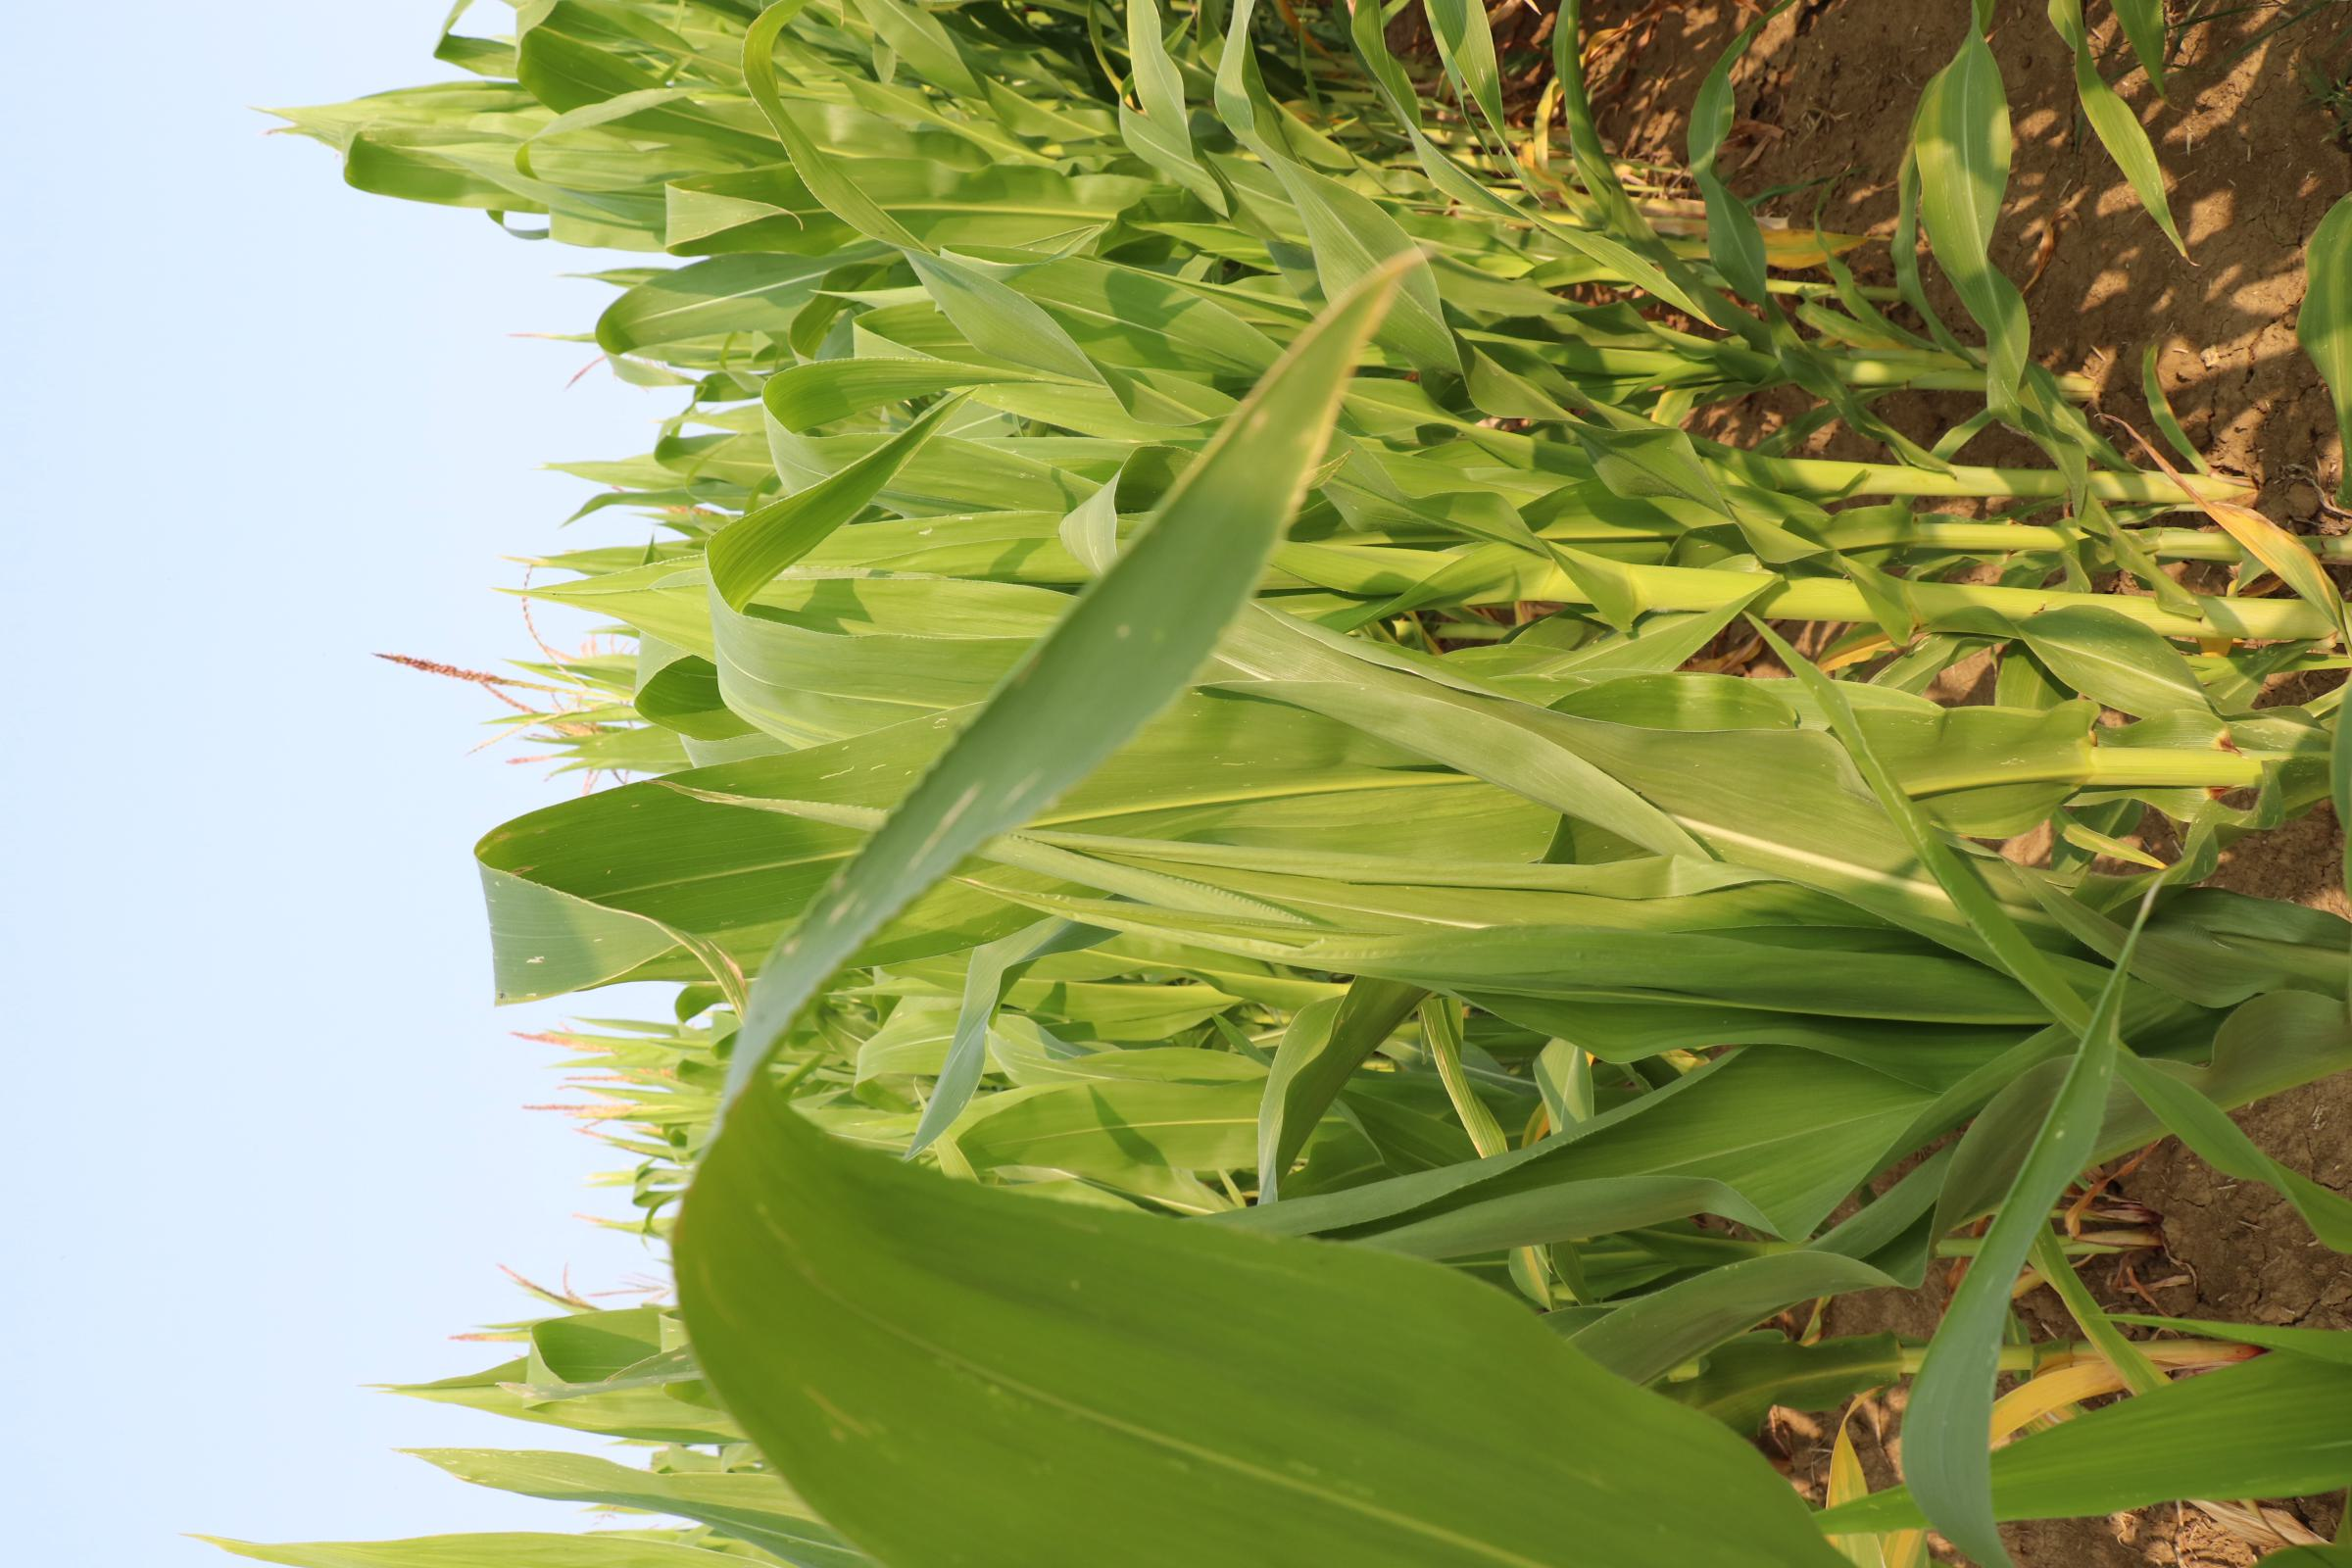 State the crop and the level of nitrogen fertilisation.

maize, no added nitrogen
